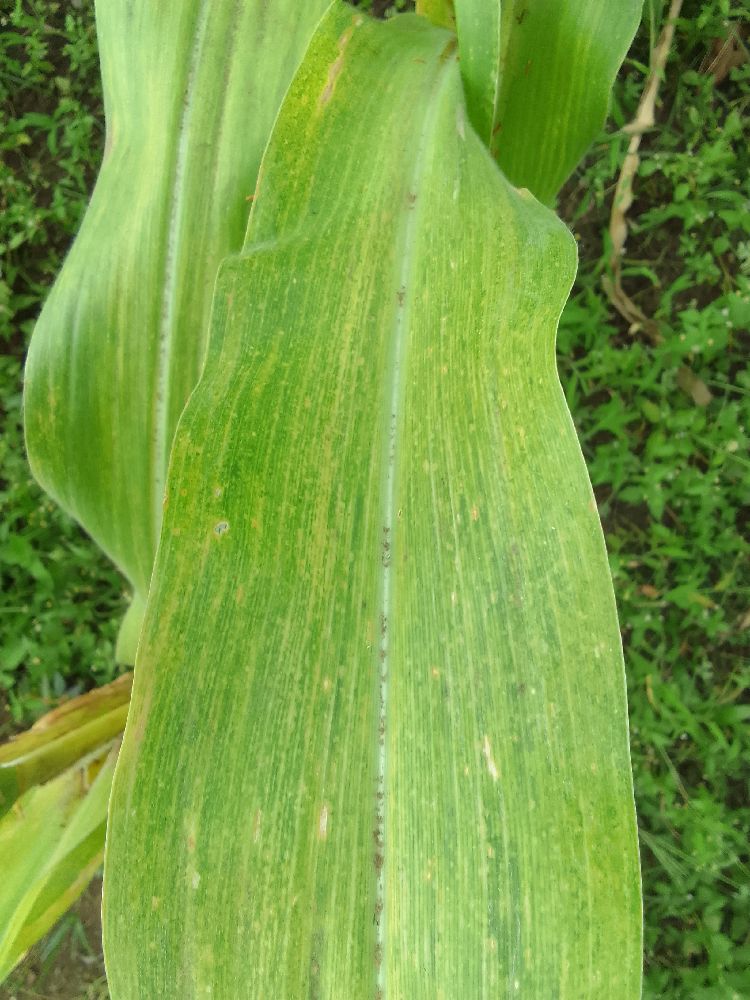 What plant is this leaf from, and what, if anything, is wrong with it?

maize, maize lethal necrosis
